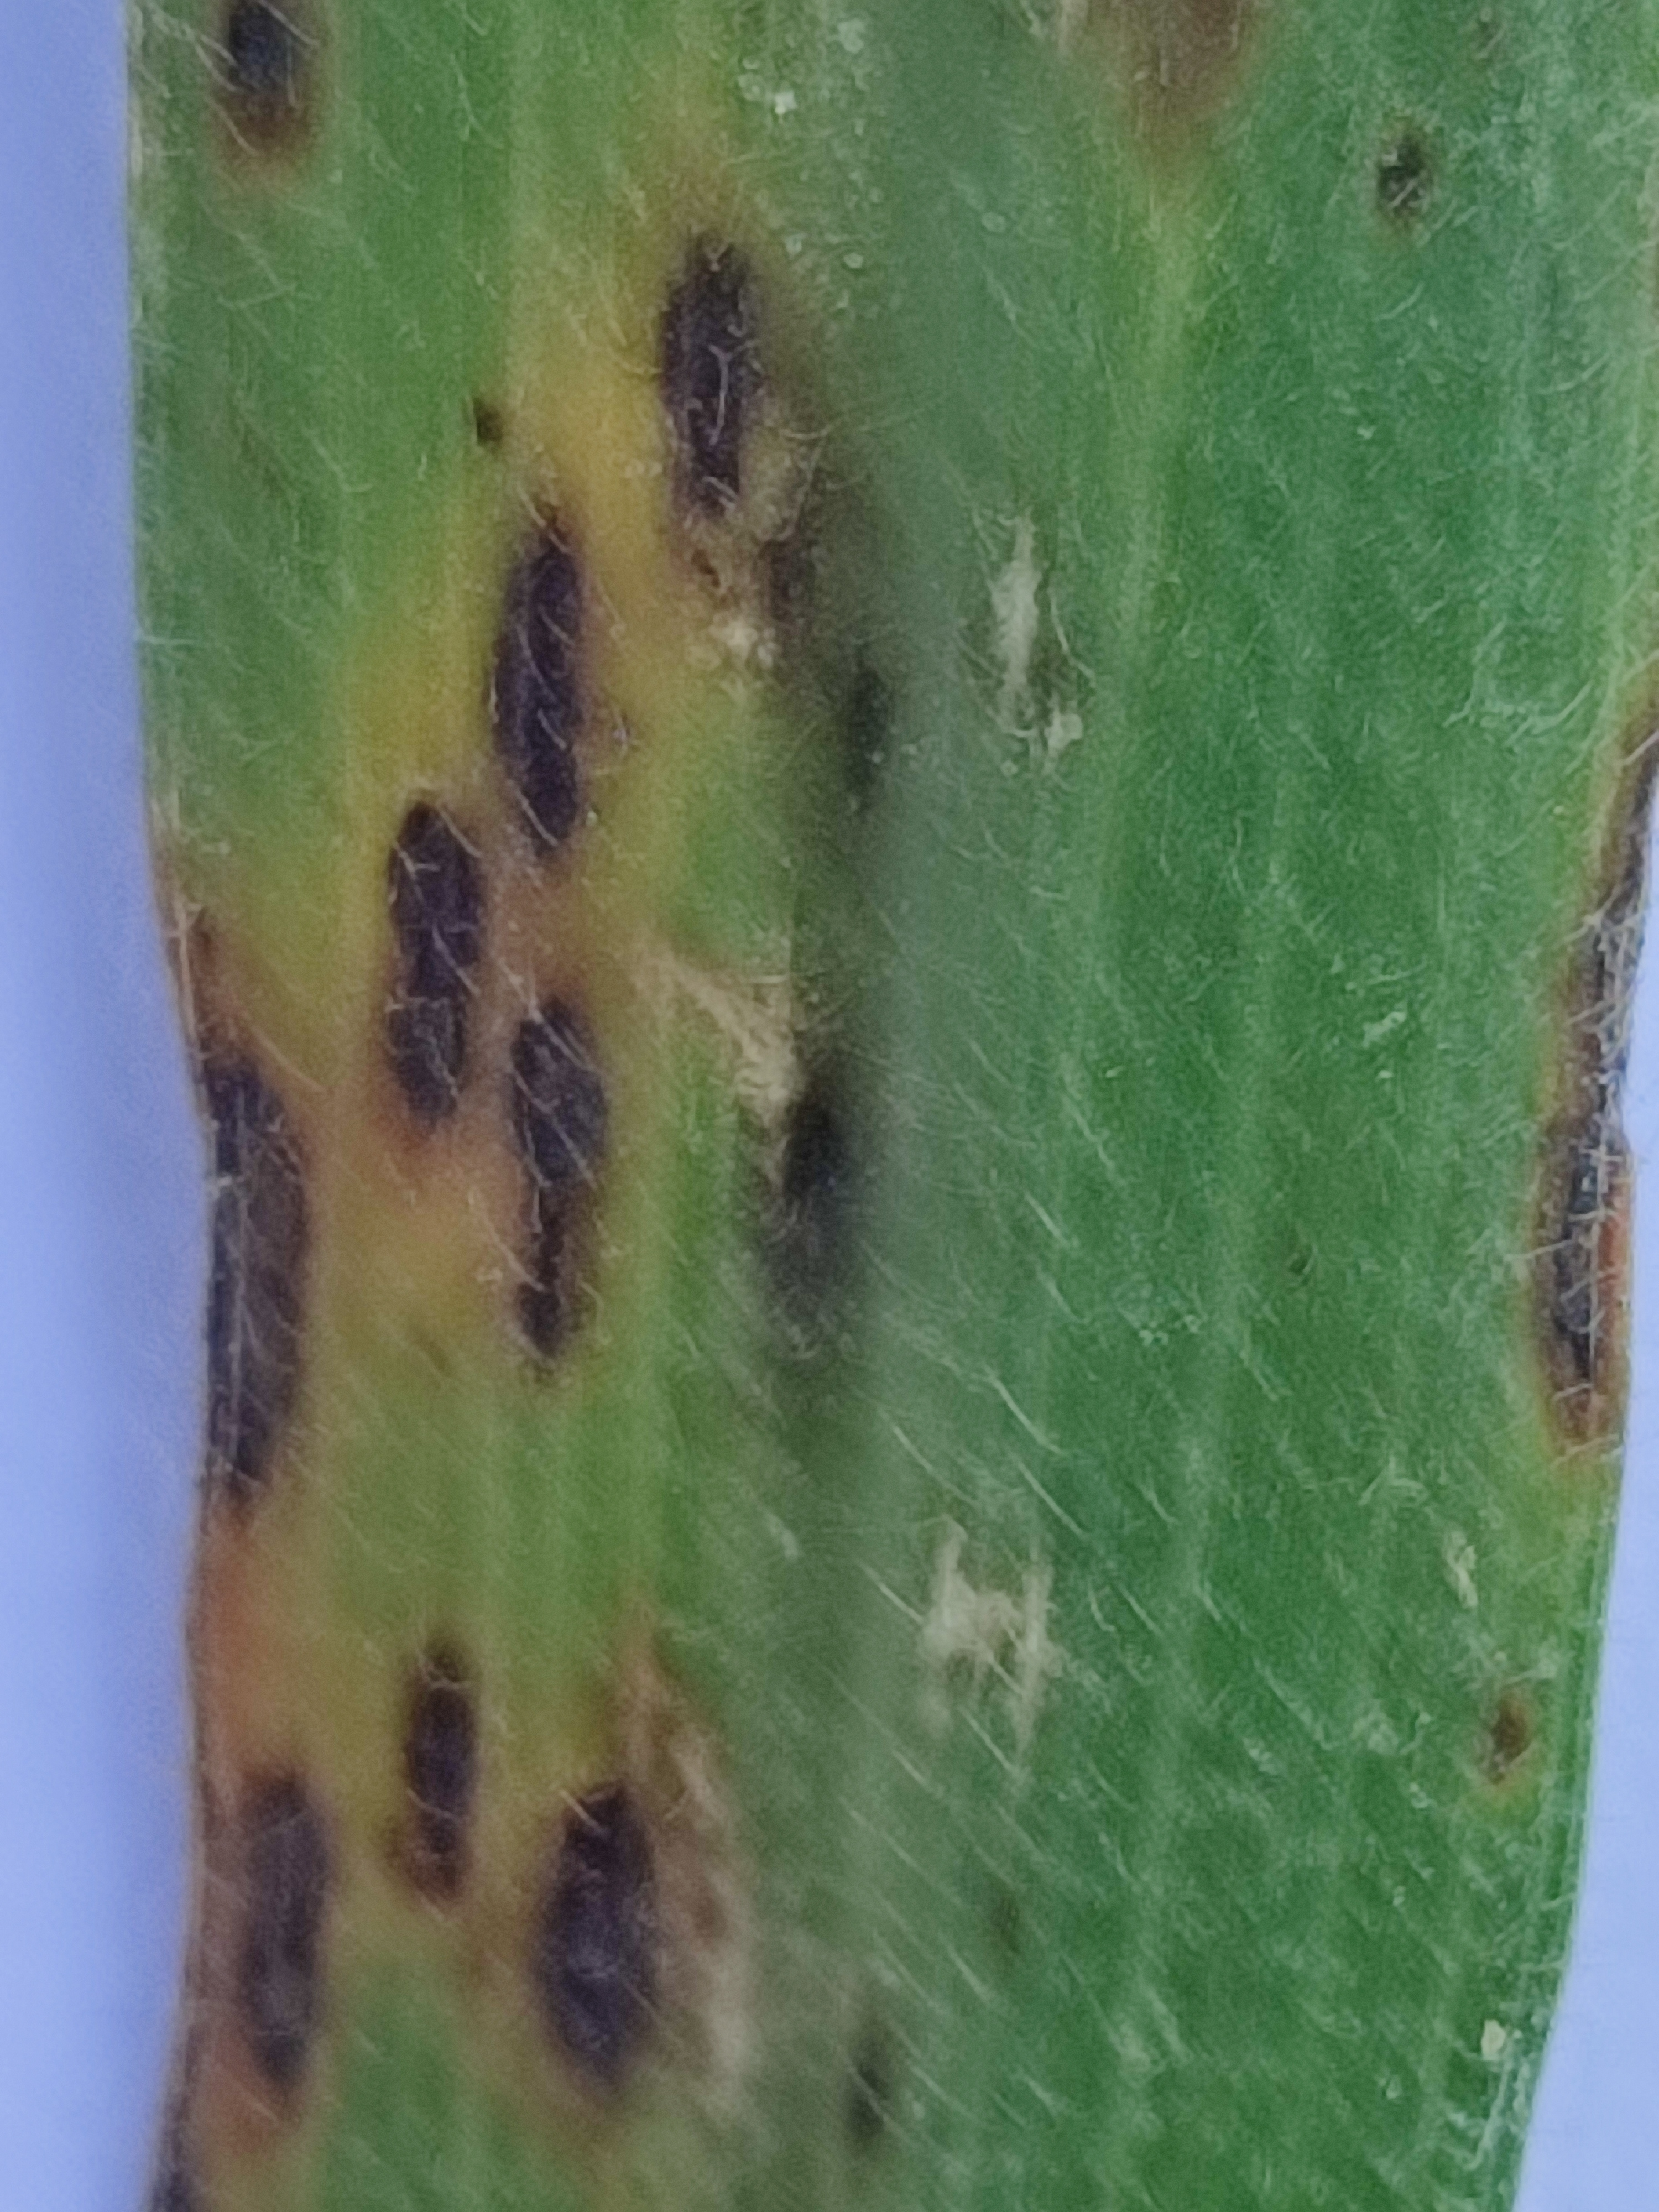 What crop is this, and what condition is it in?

pearl millet, pyricularia sp.
